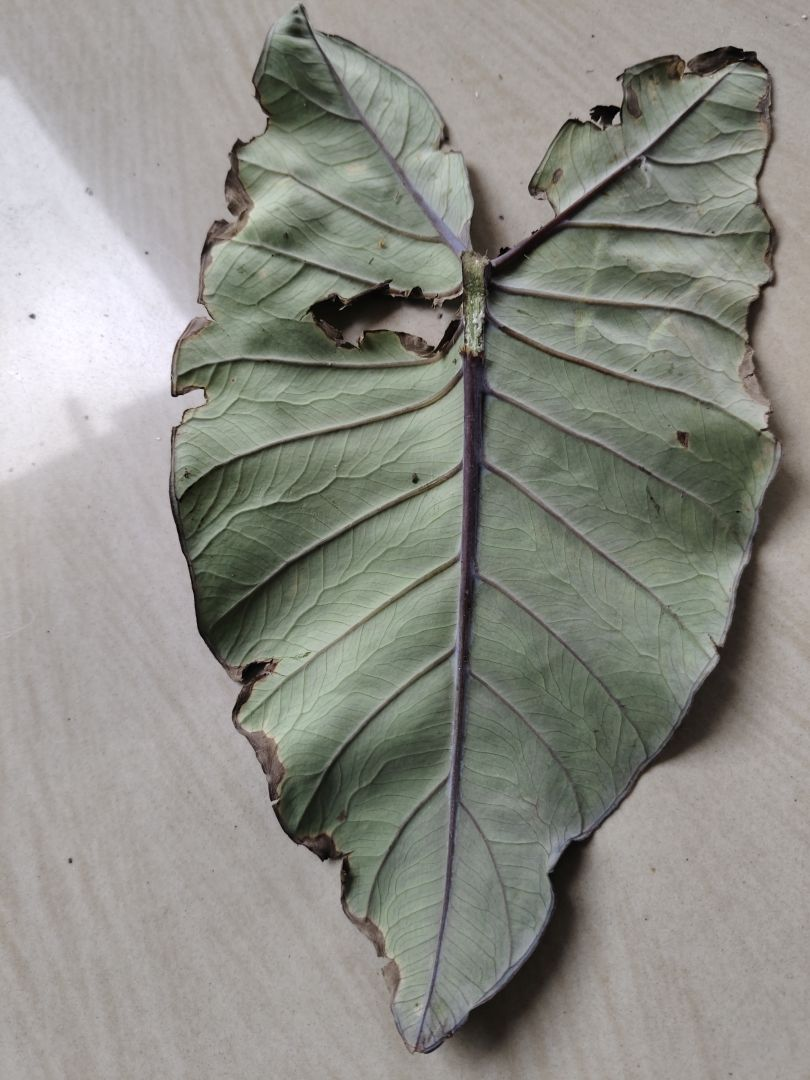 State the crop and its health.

taro, leaf blight
